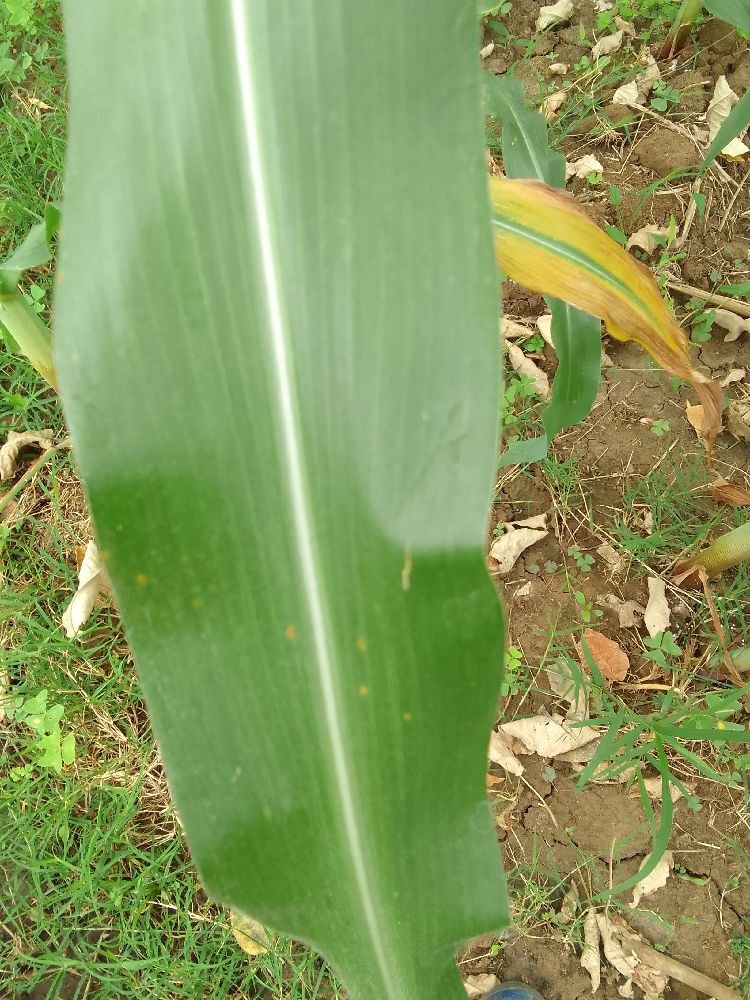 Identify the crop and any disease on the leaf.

maize, healthy
